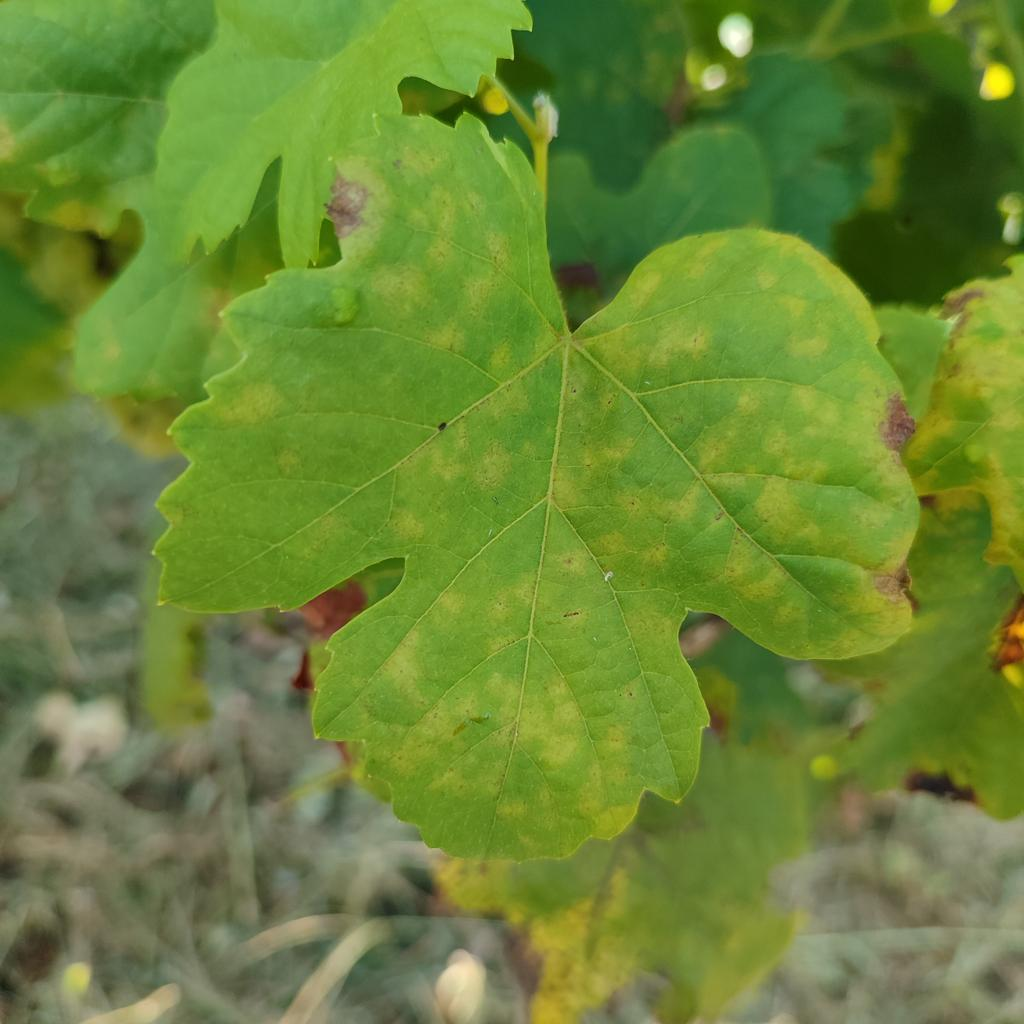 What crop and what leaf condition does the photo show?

grapevine, downy mildew
